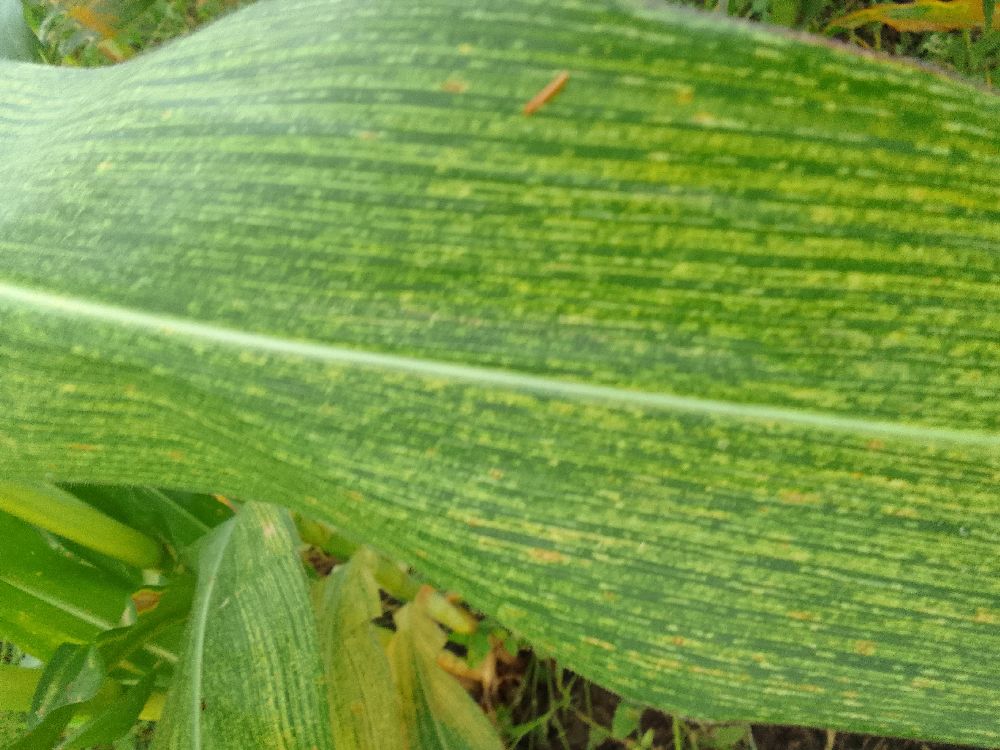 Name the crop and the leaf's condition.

maize, maize streak virus
